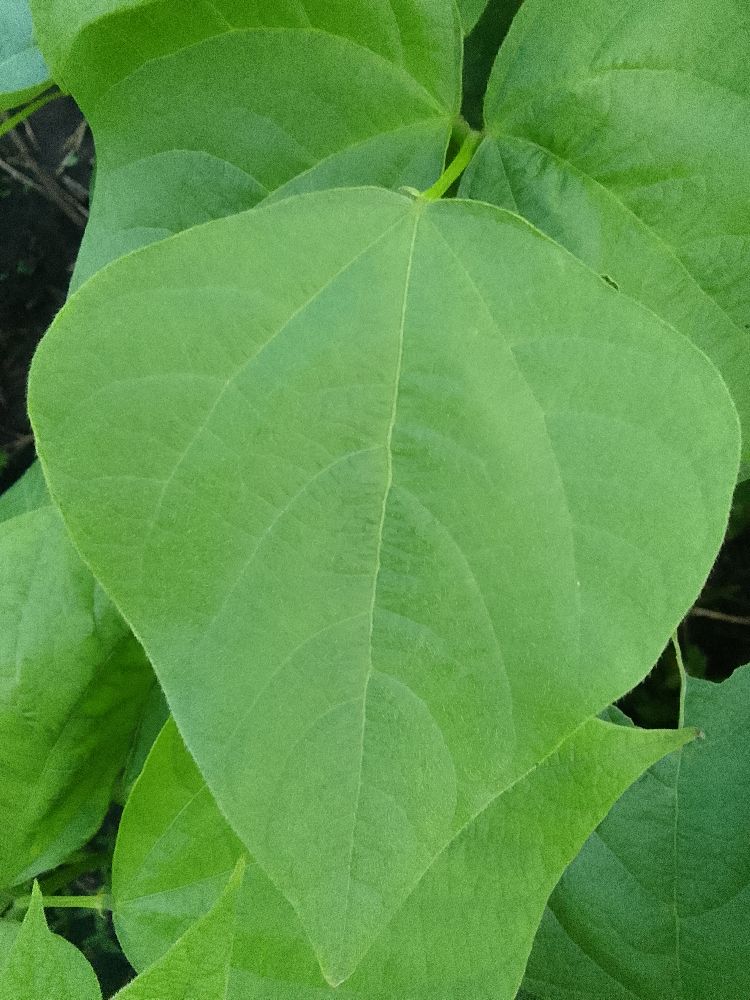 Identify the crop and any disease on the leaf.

common bean, healthy
